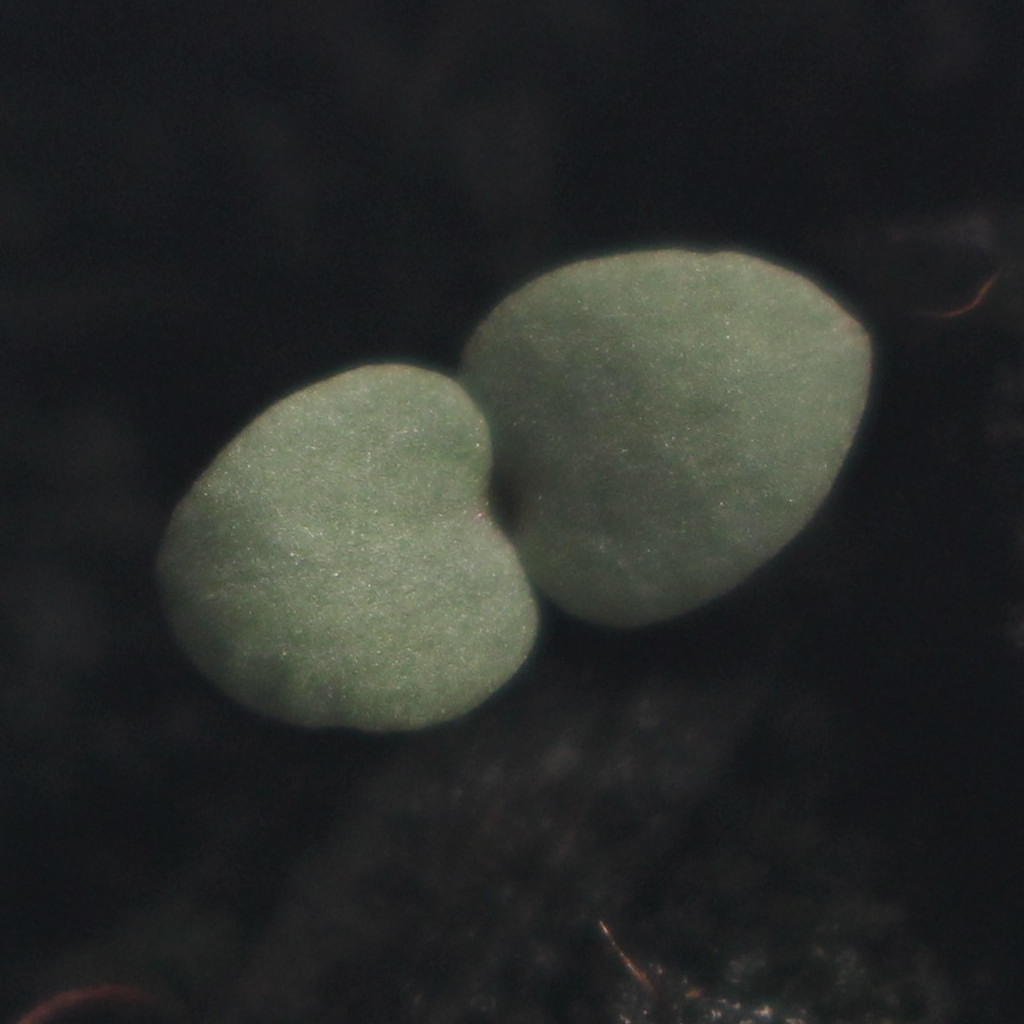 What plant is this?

Veronica persica
